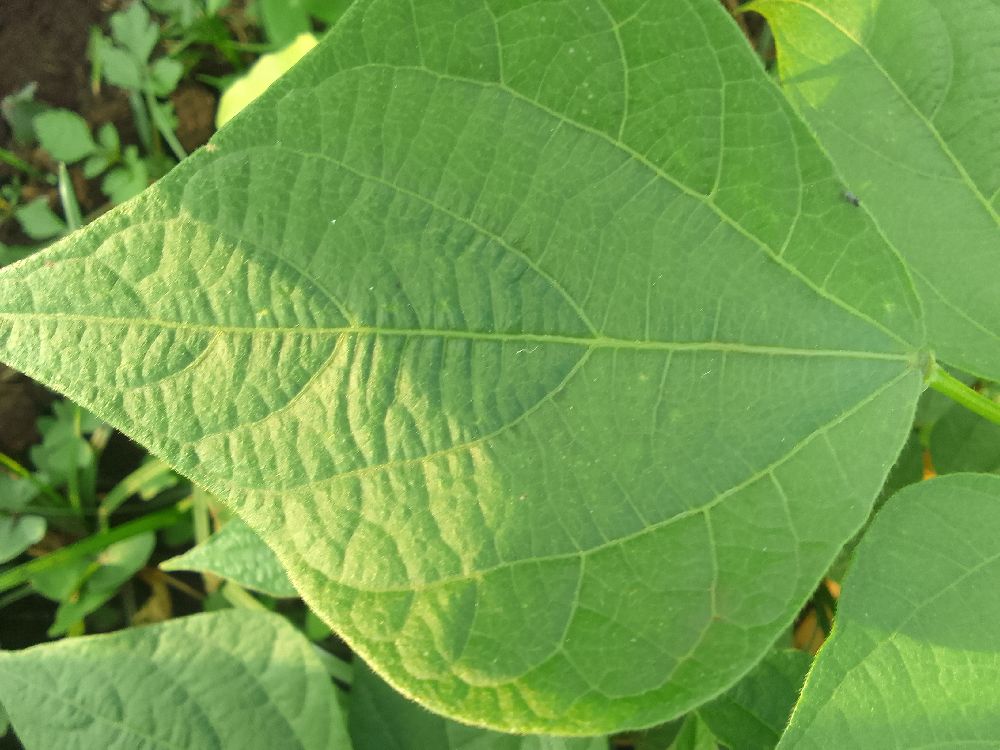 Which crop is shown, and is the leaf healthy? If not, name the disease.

common bean, healthy
